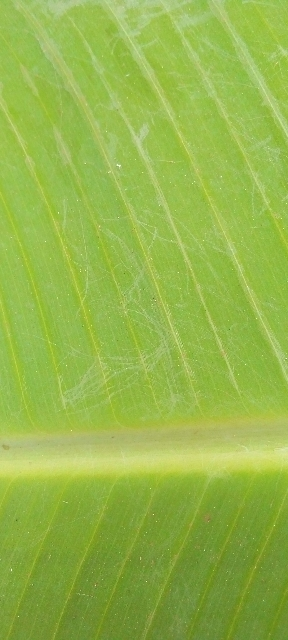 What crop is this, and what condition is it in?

banana, healthy
